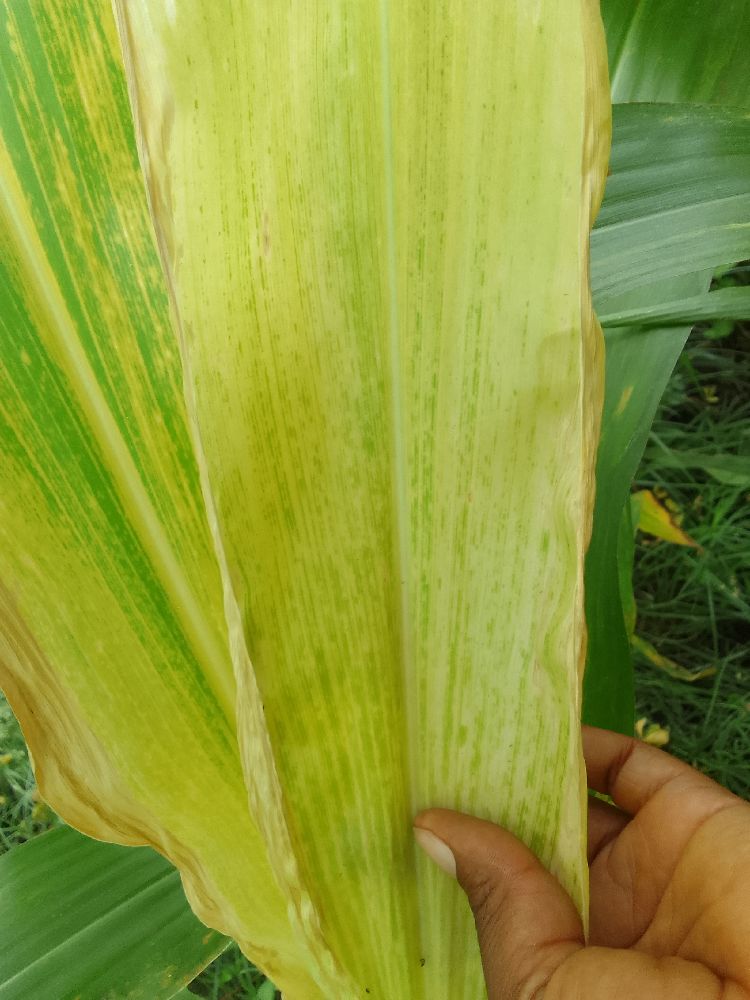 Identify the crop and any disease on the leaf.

maize, maize lethal necrosis
